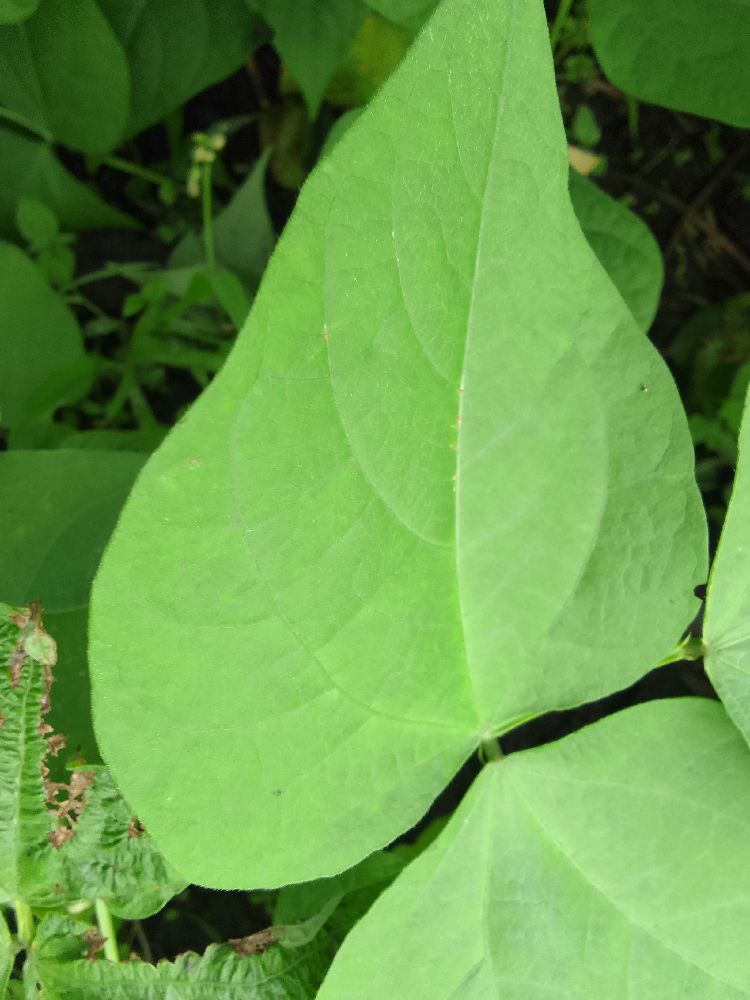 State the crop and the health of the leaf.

common bean, healthy
